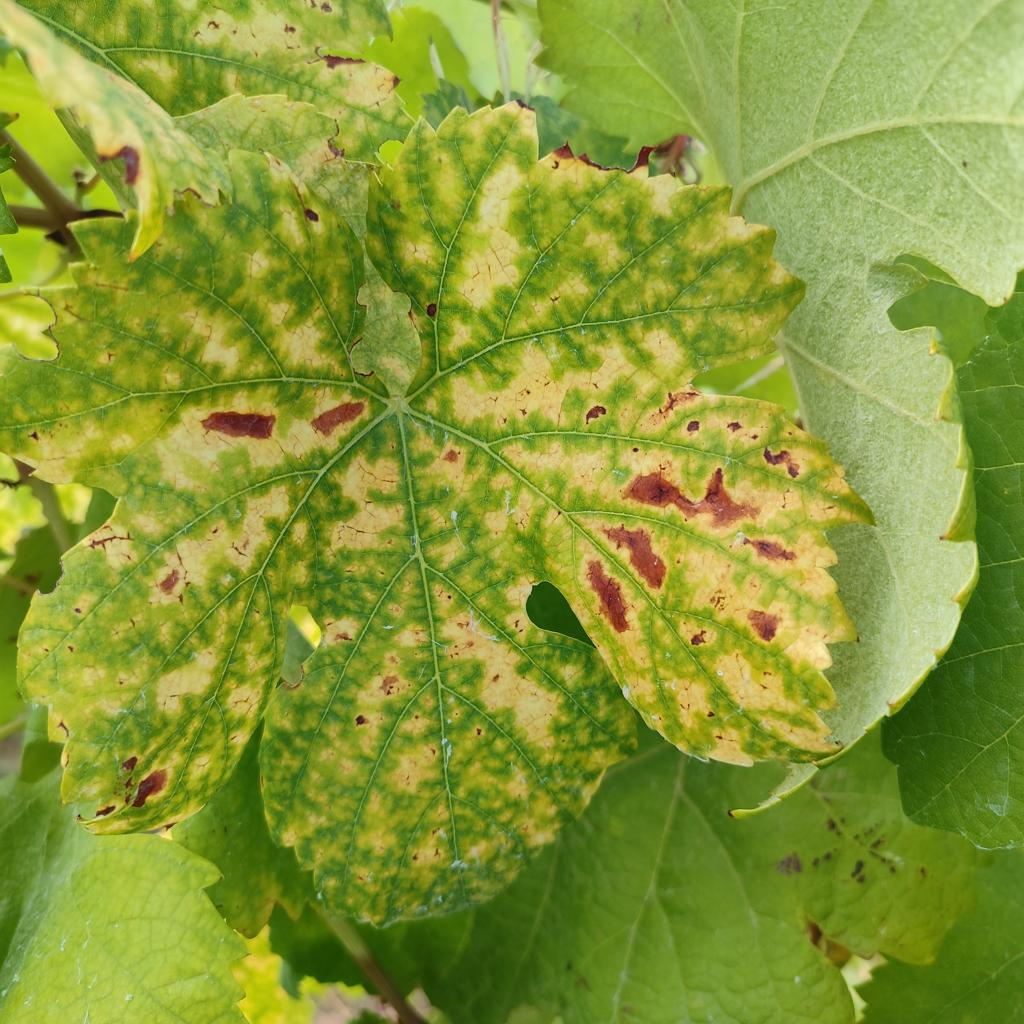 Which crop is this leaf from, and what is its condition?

grapevine, esca complex
